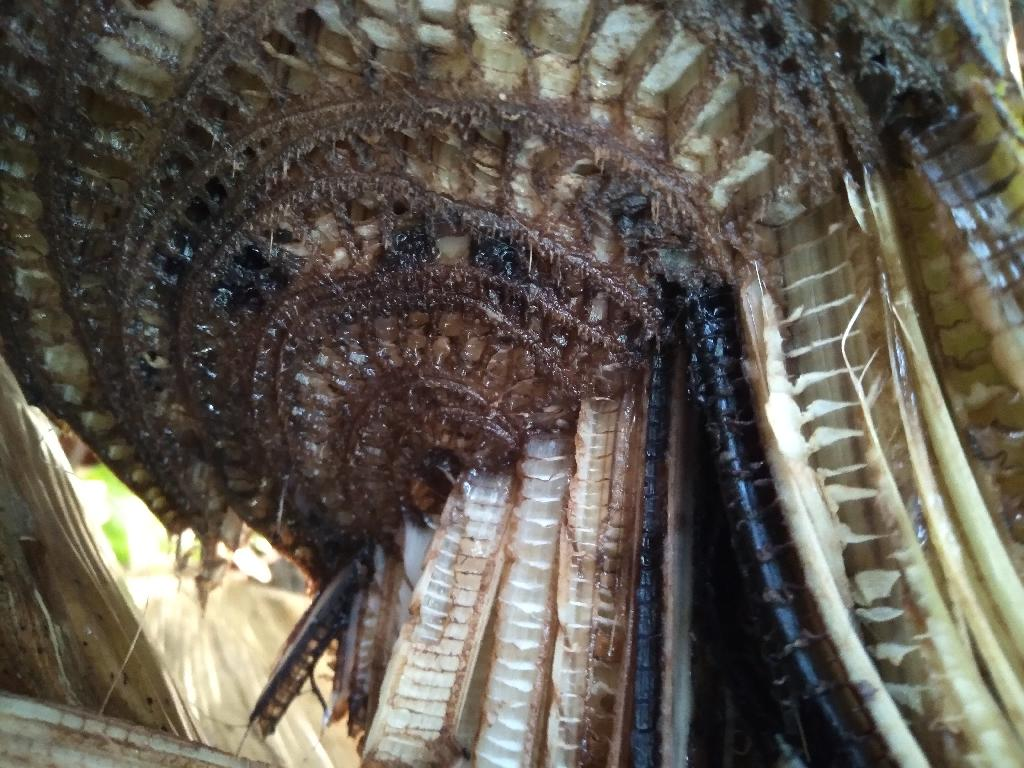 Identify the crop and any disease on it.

banana, fusarium wilt race 1
